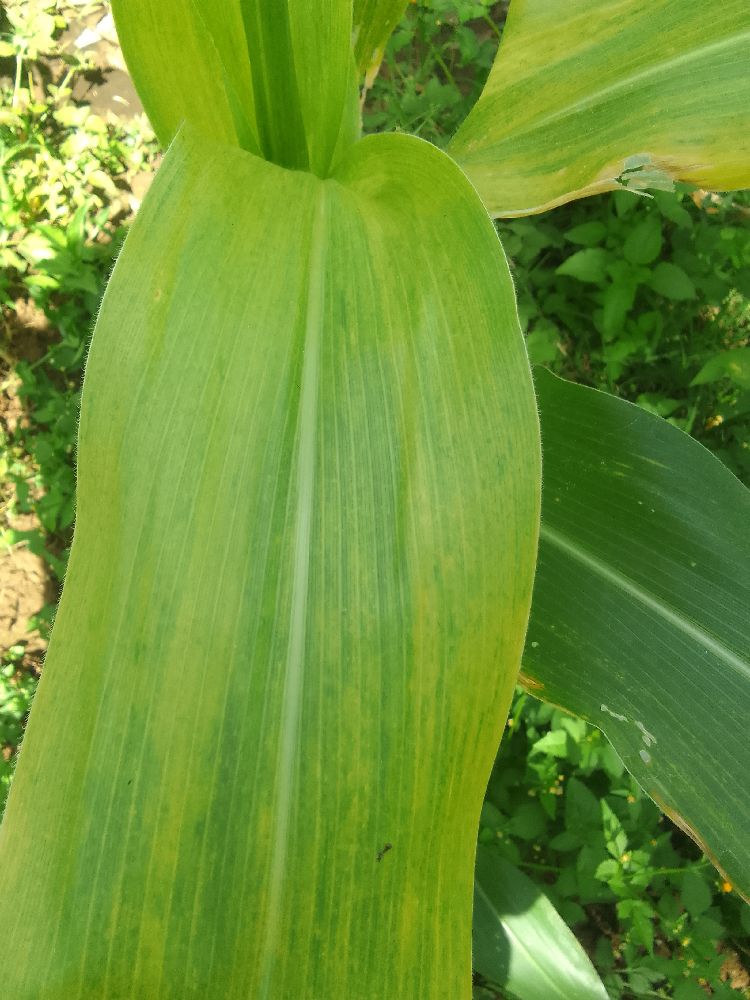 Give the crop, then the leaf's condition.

maize, maize lethal necrosis
